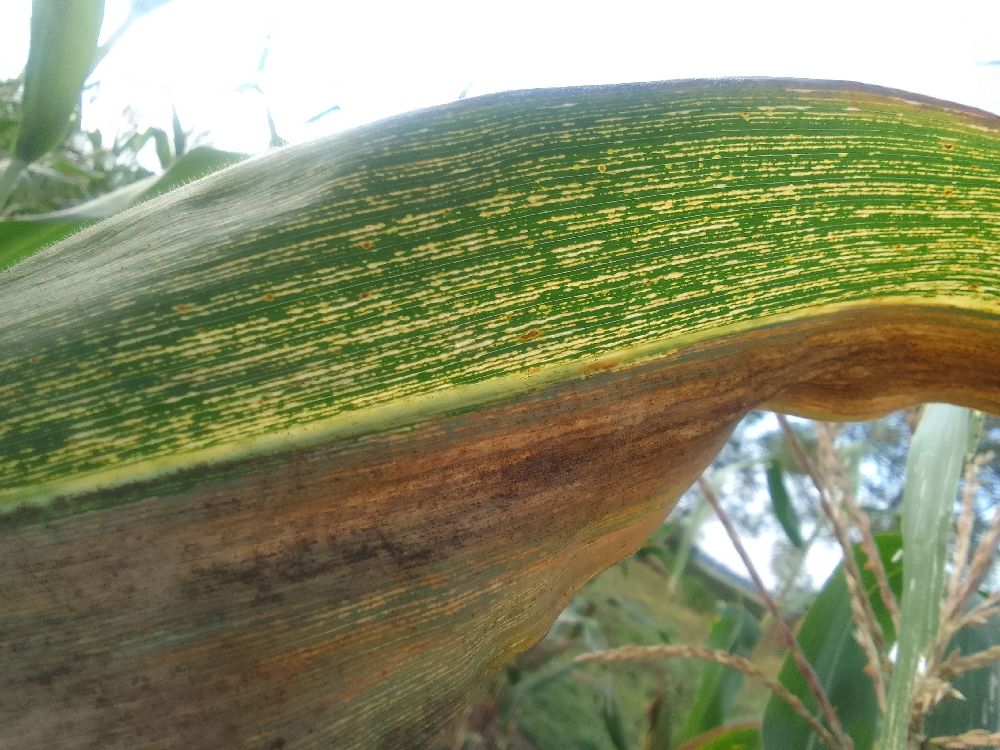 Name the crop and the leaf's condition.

maize, maize streak virus
